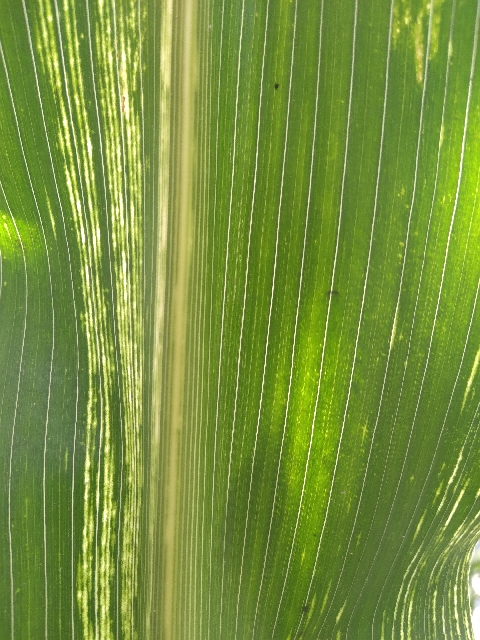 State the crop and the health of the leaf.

maize, maize streak virus
